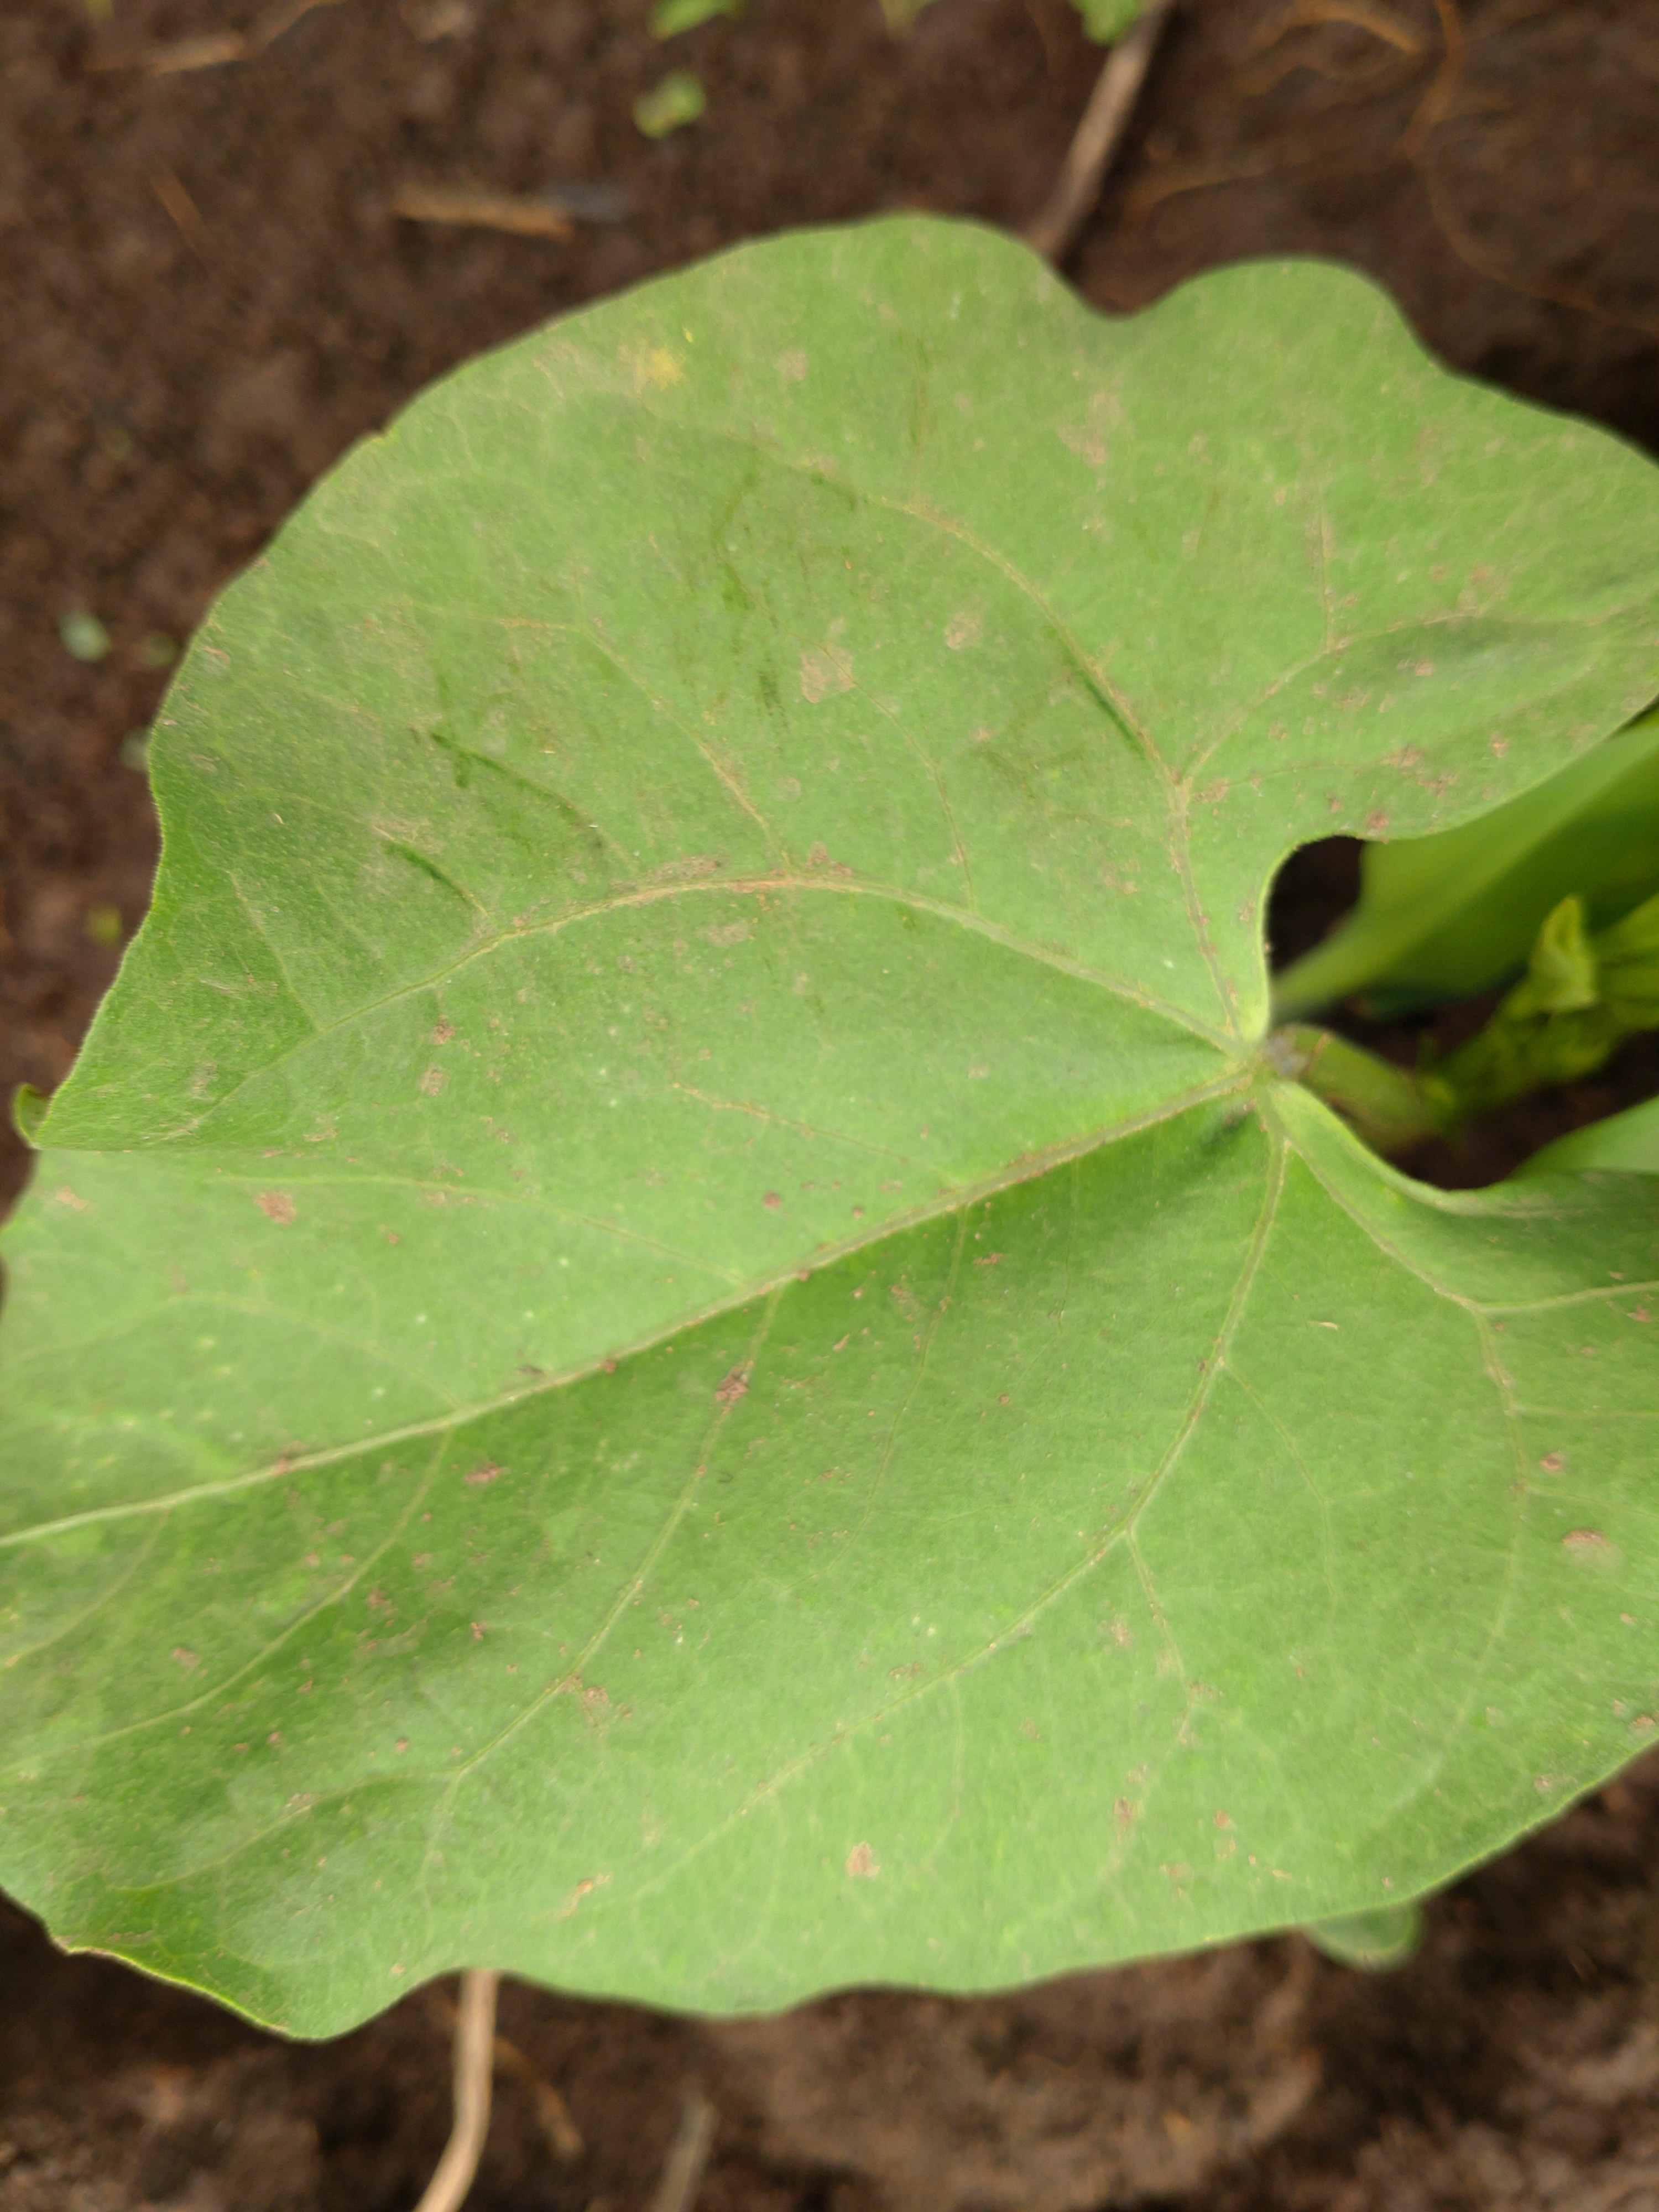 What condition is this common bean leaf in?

healthy
